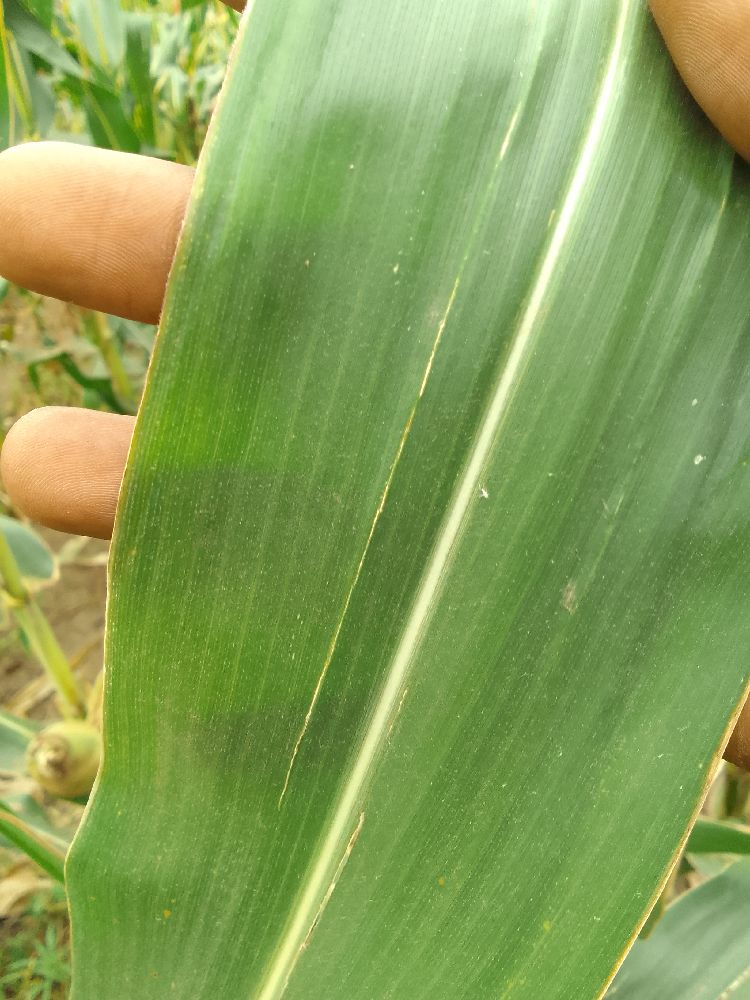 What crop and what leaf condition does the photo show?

maize, healthy
